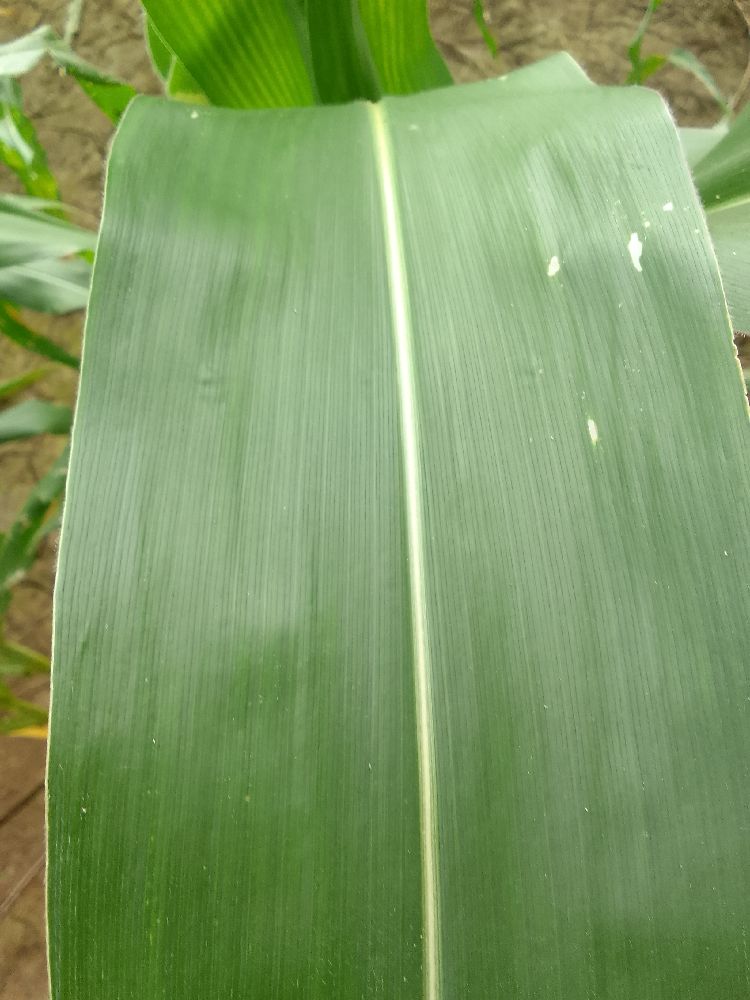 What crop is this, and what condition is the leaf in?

maize, healthy
